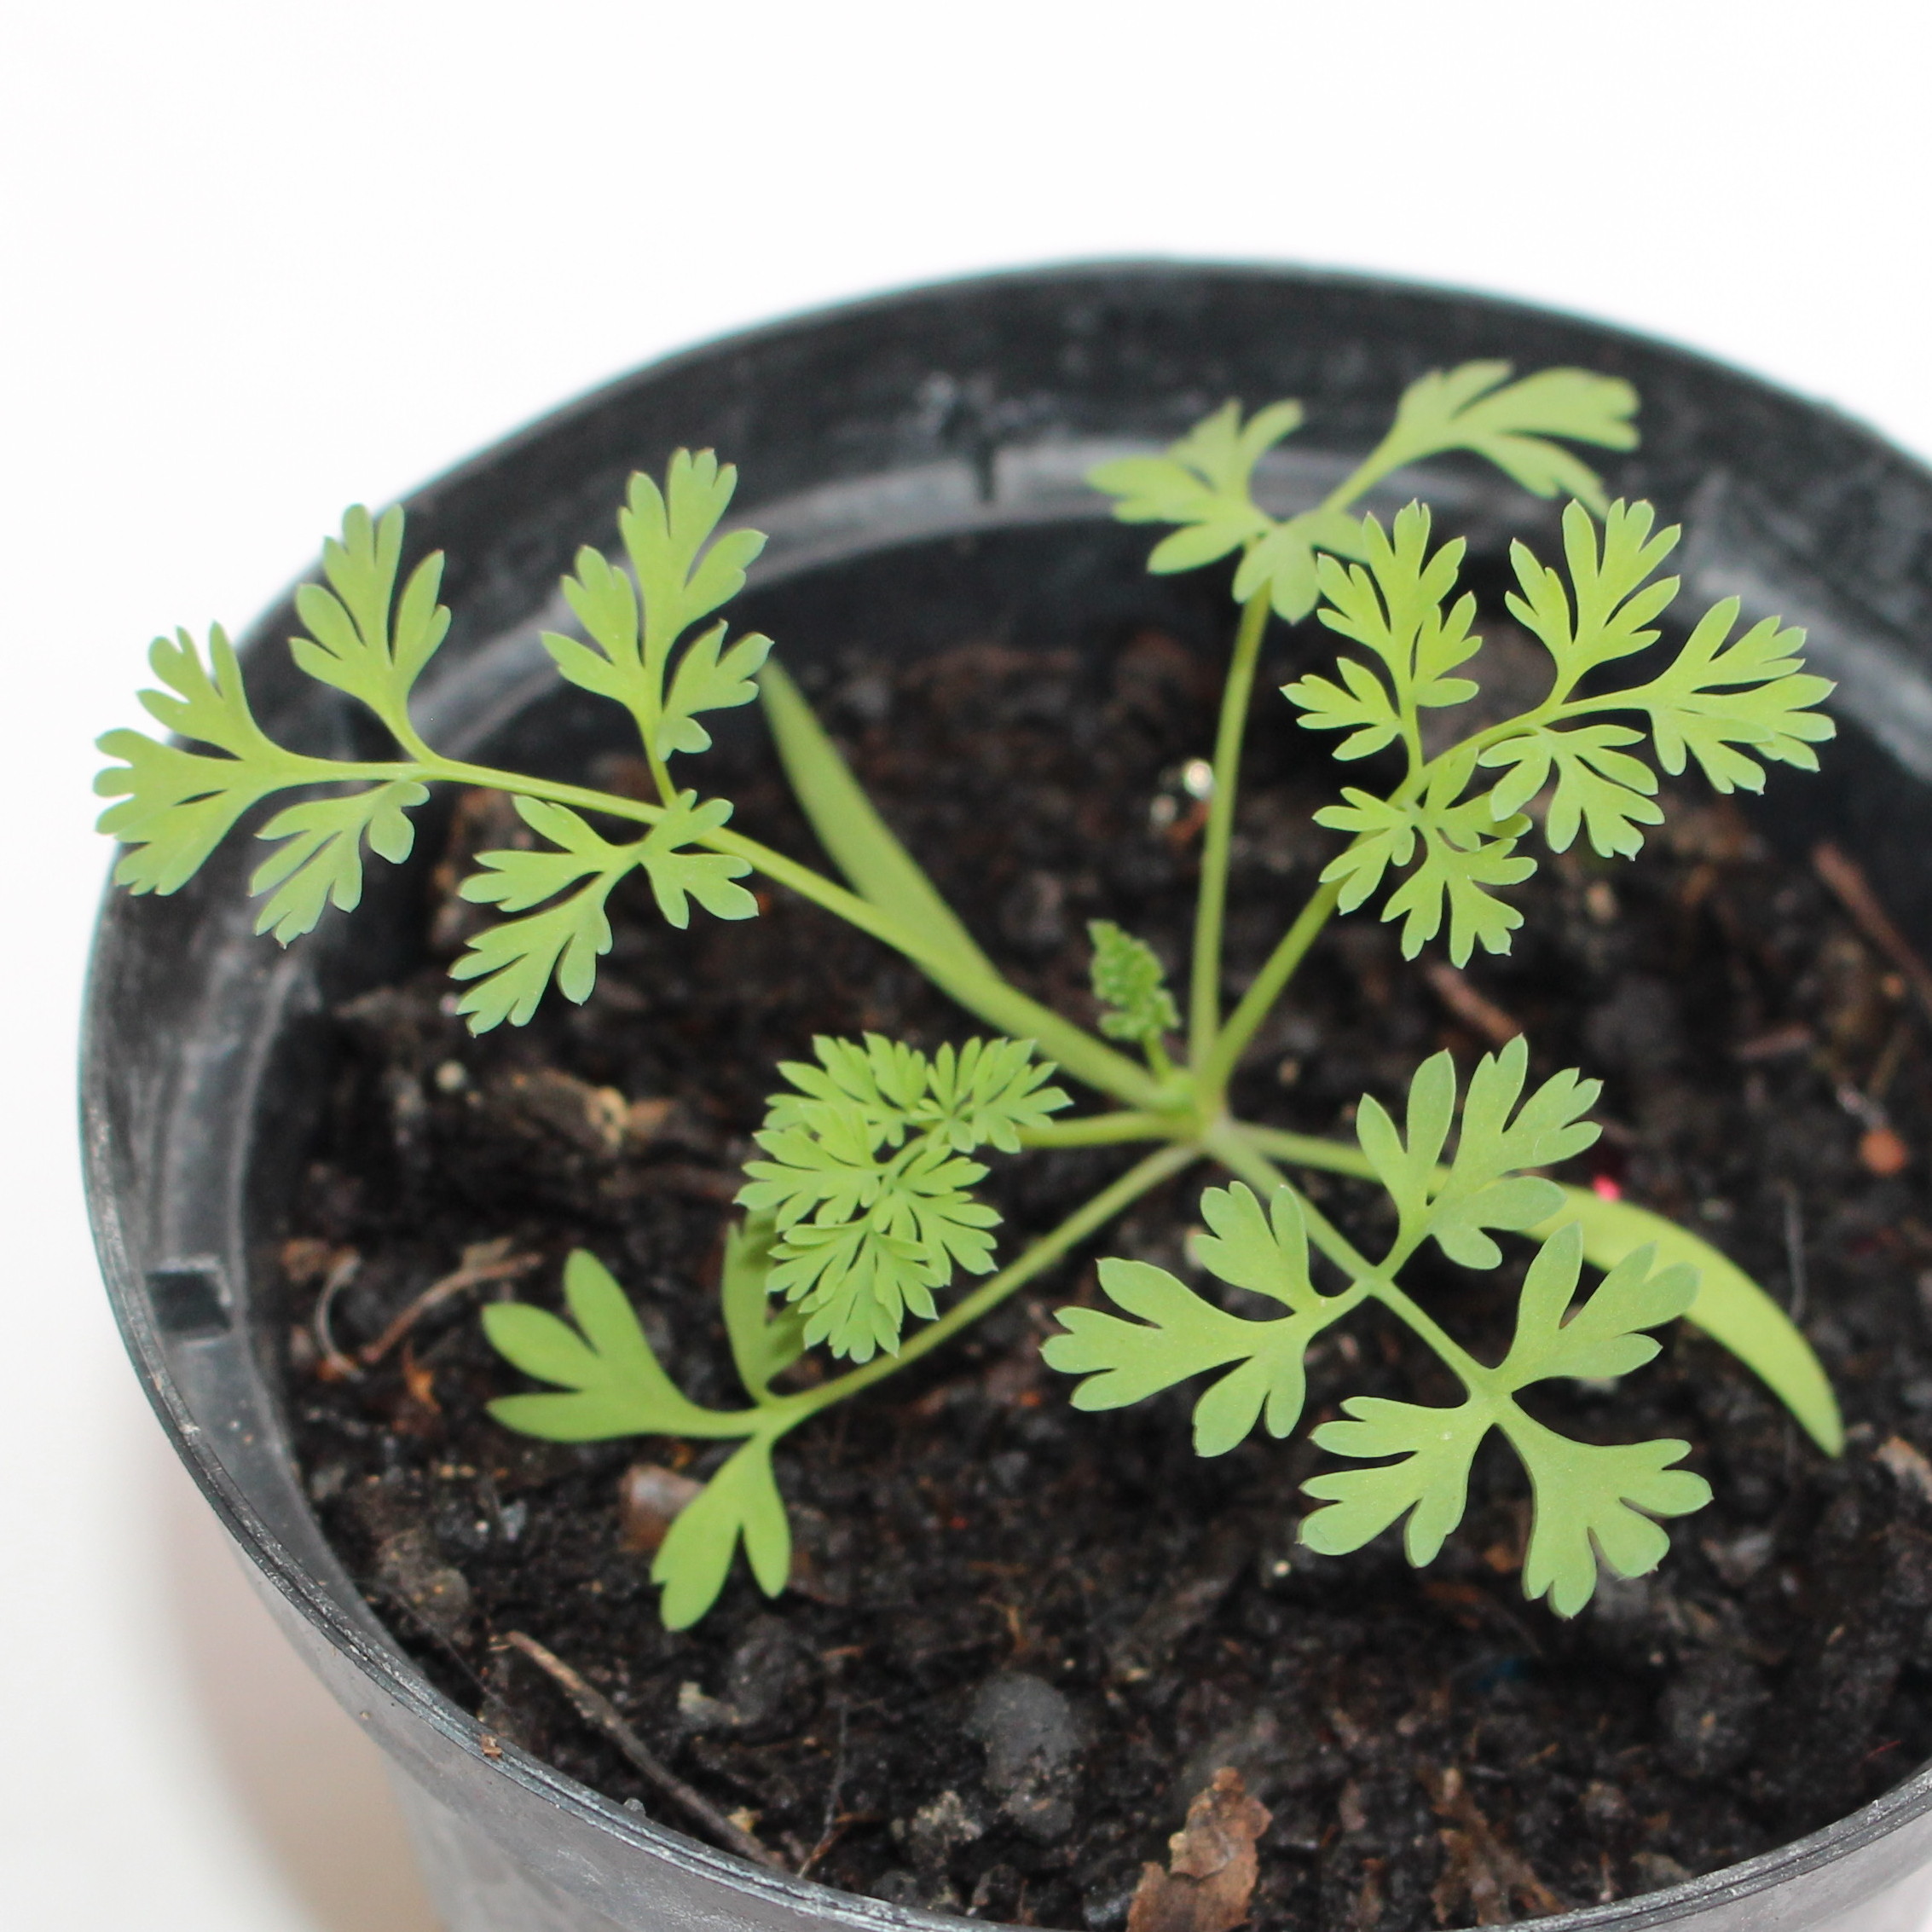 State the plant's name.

Fumaria officinalis
